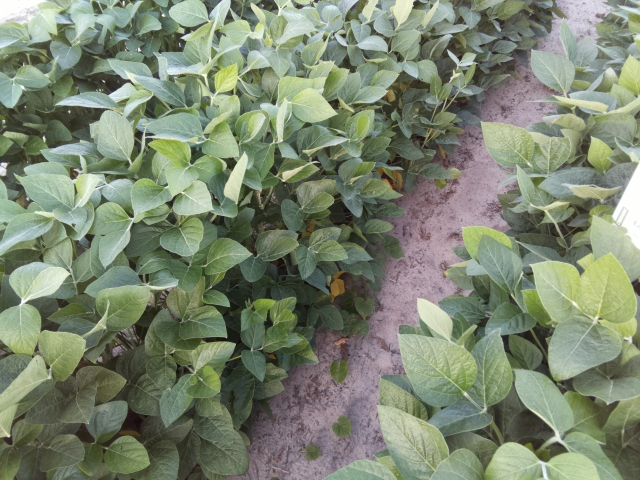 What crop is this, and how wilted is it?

soybean, leaves with no wilting
